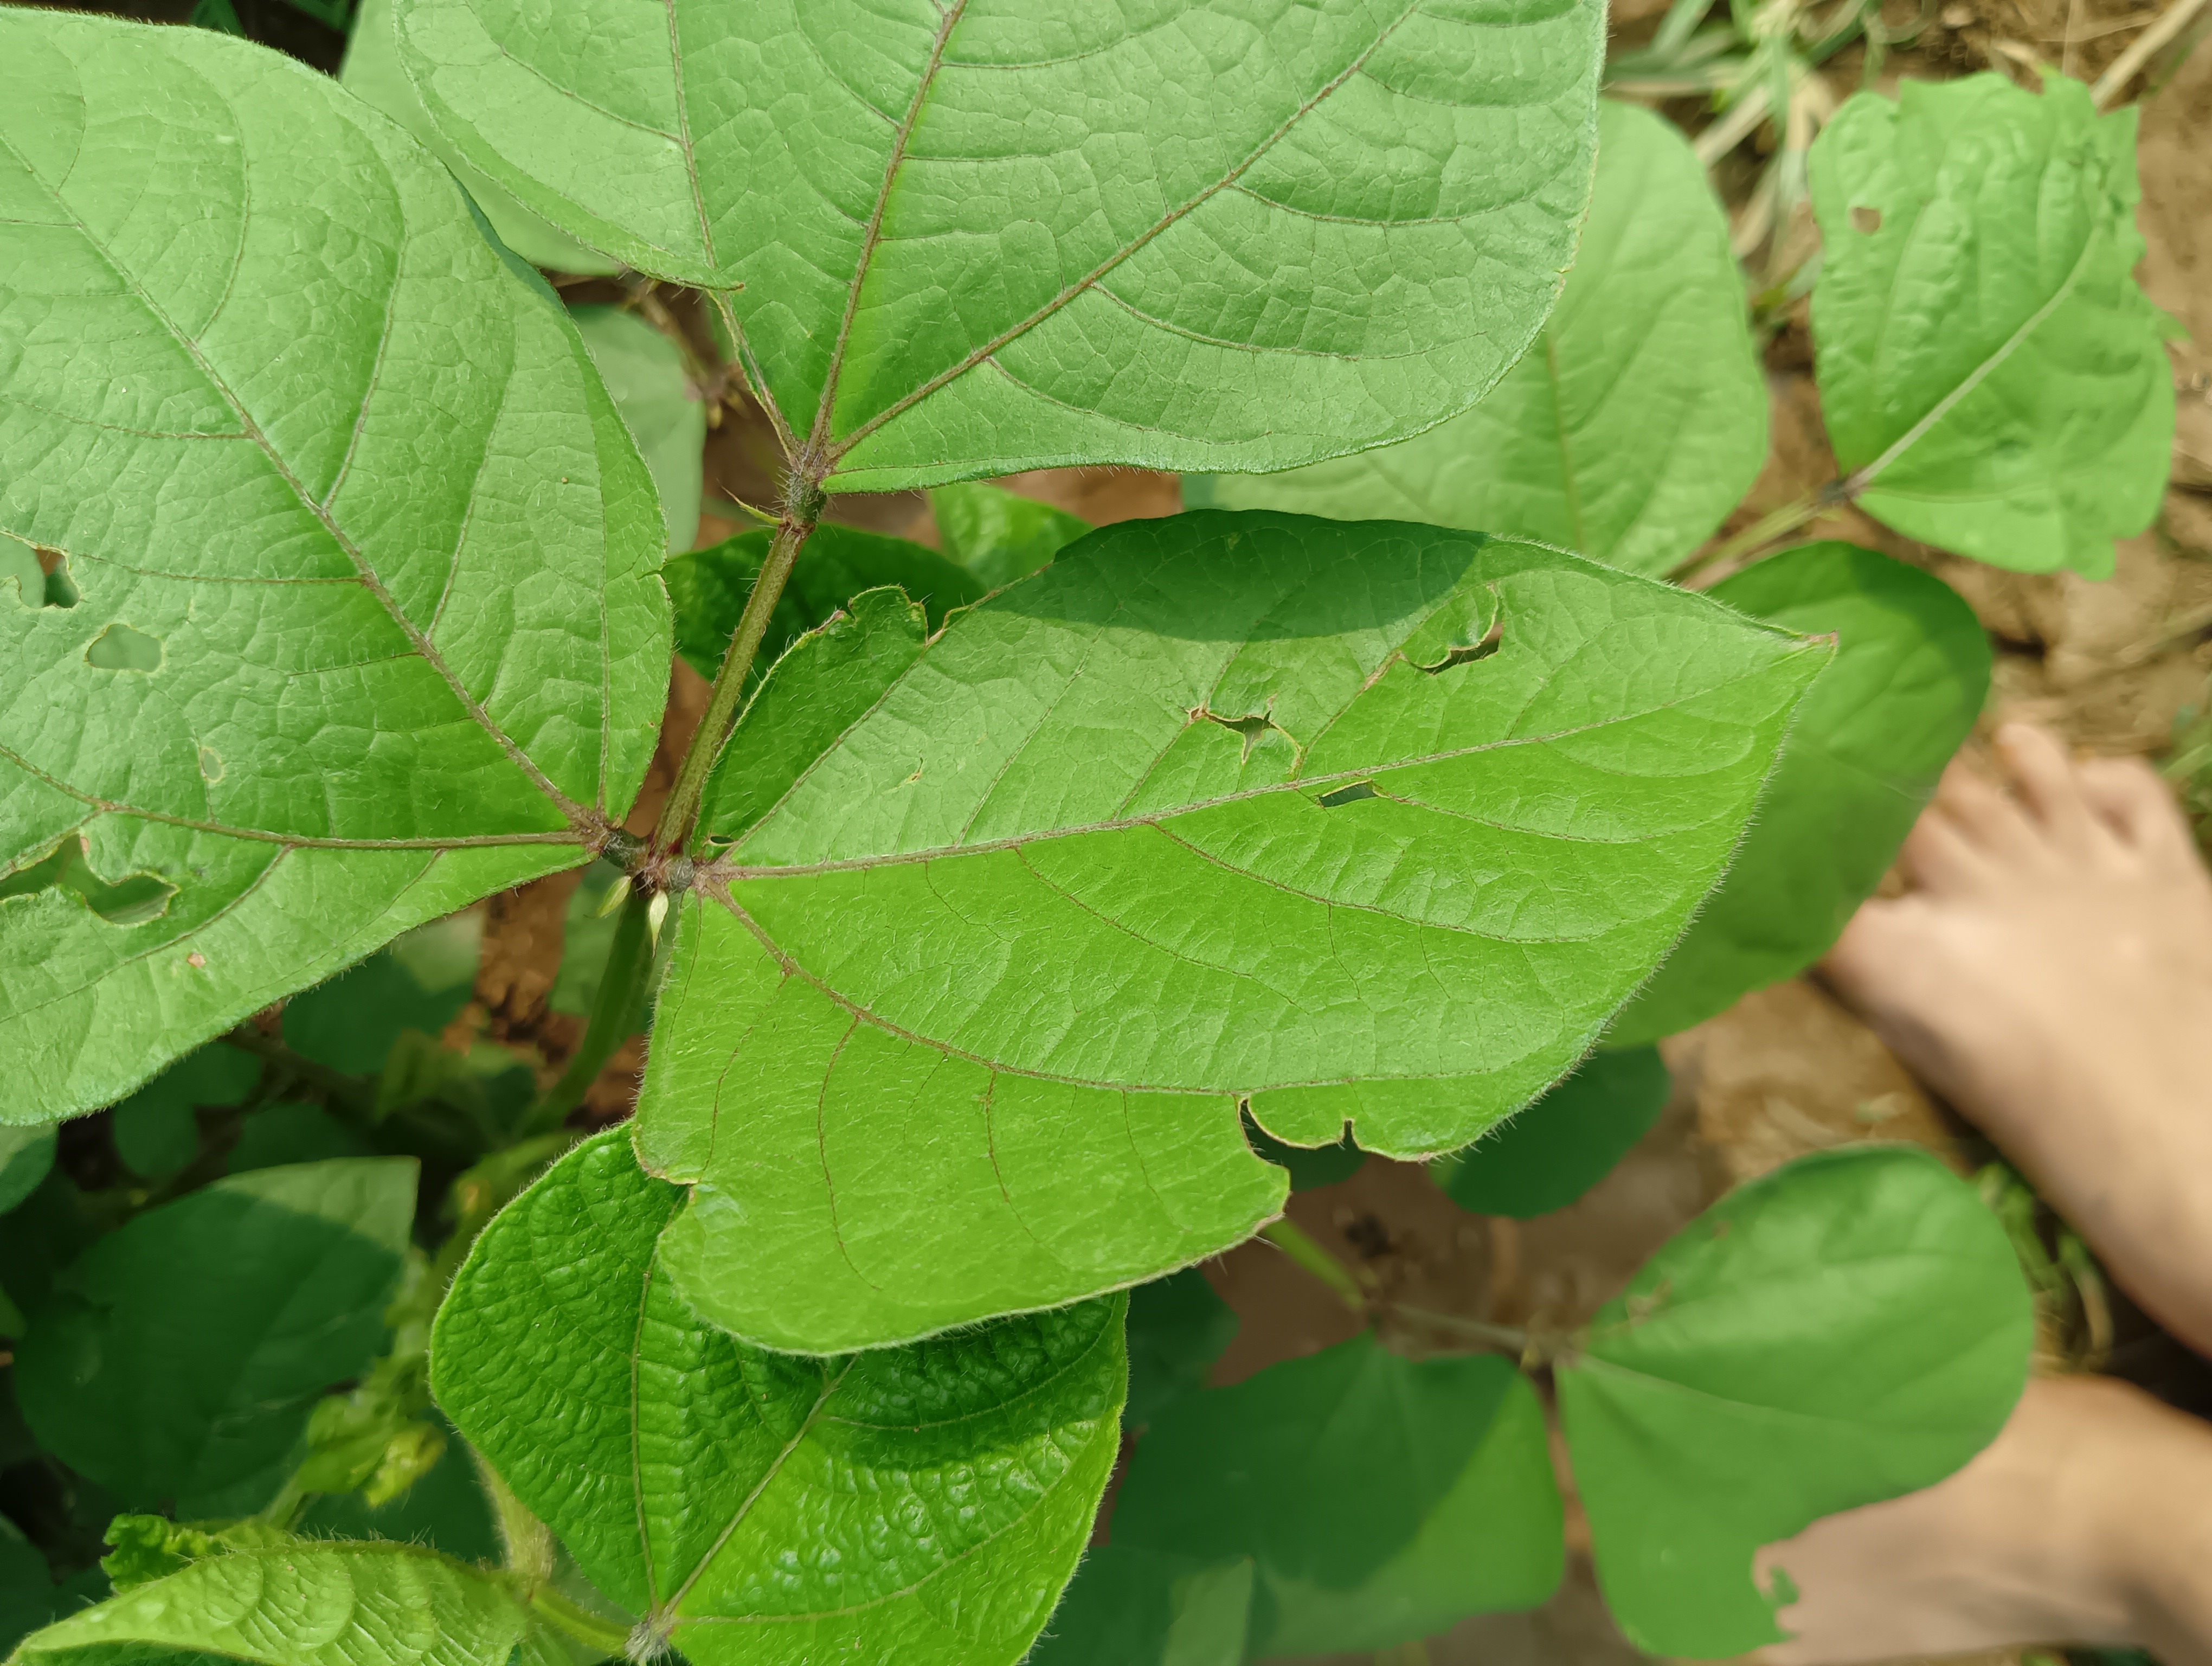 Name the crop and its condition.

mungbean, healthy
